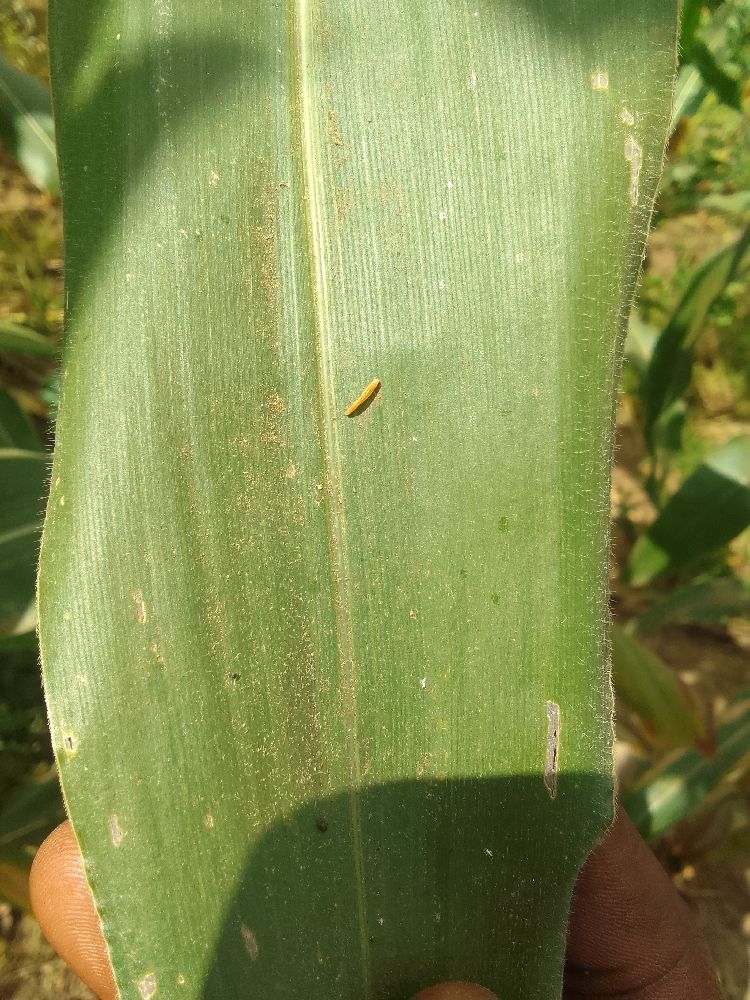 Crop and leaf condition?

maize, healthy
